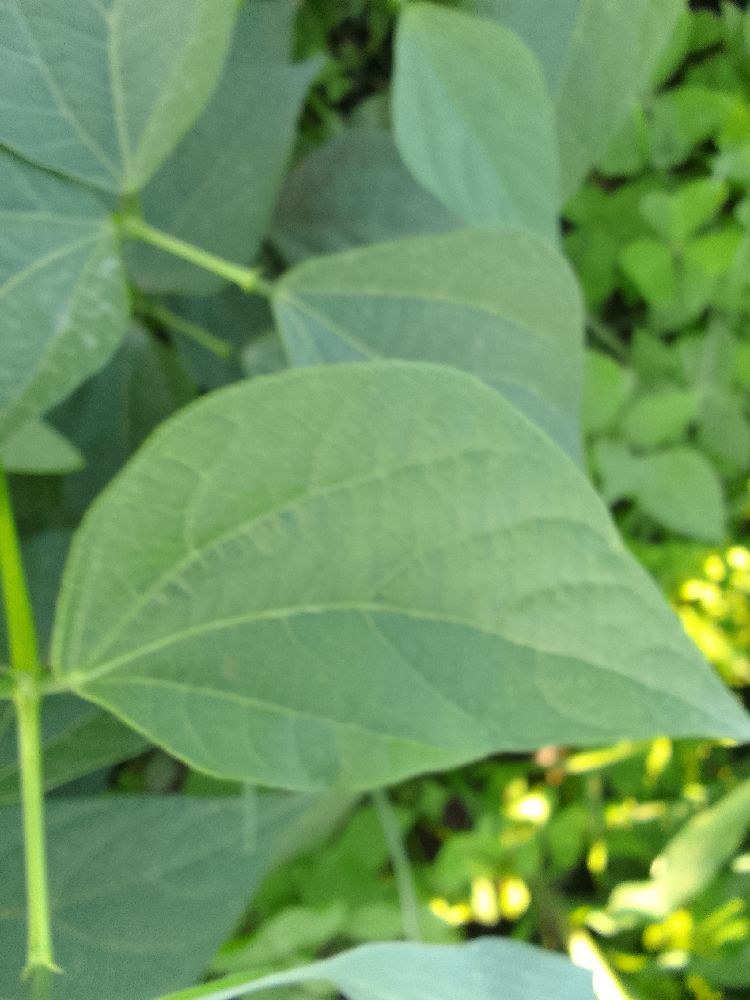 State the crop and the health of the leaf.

common bean, healthy
